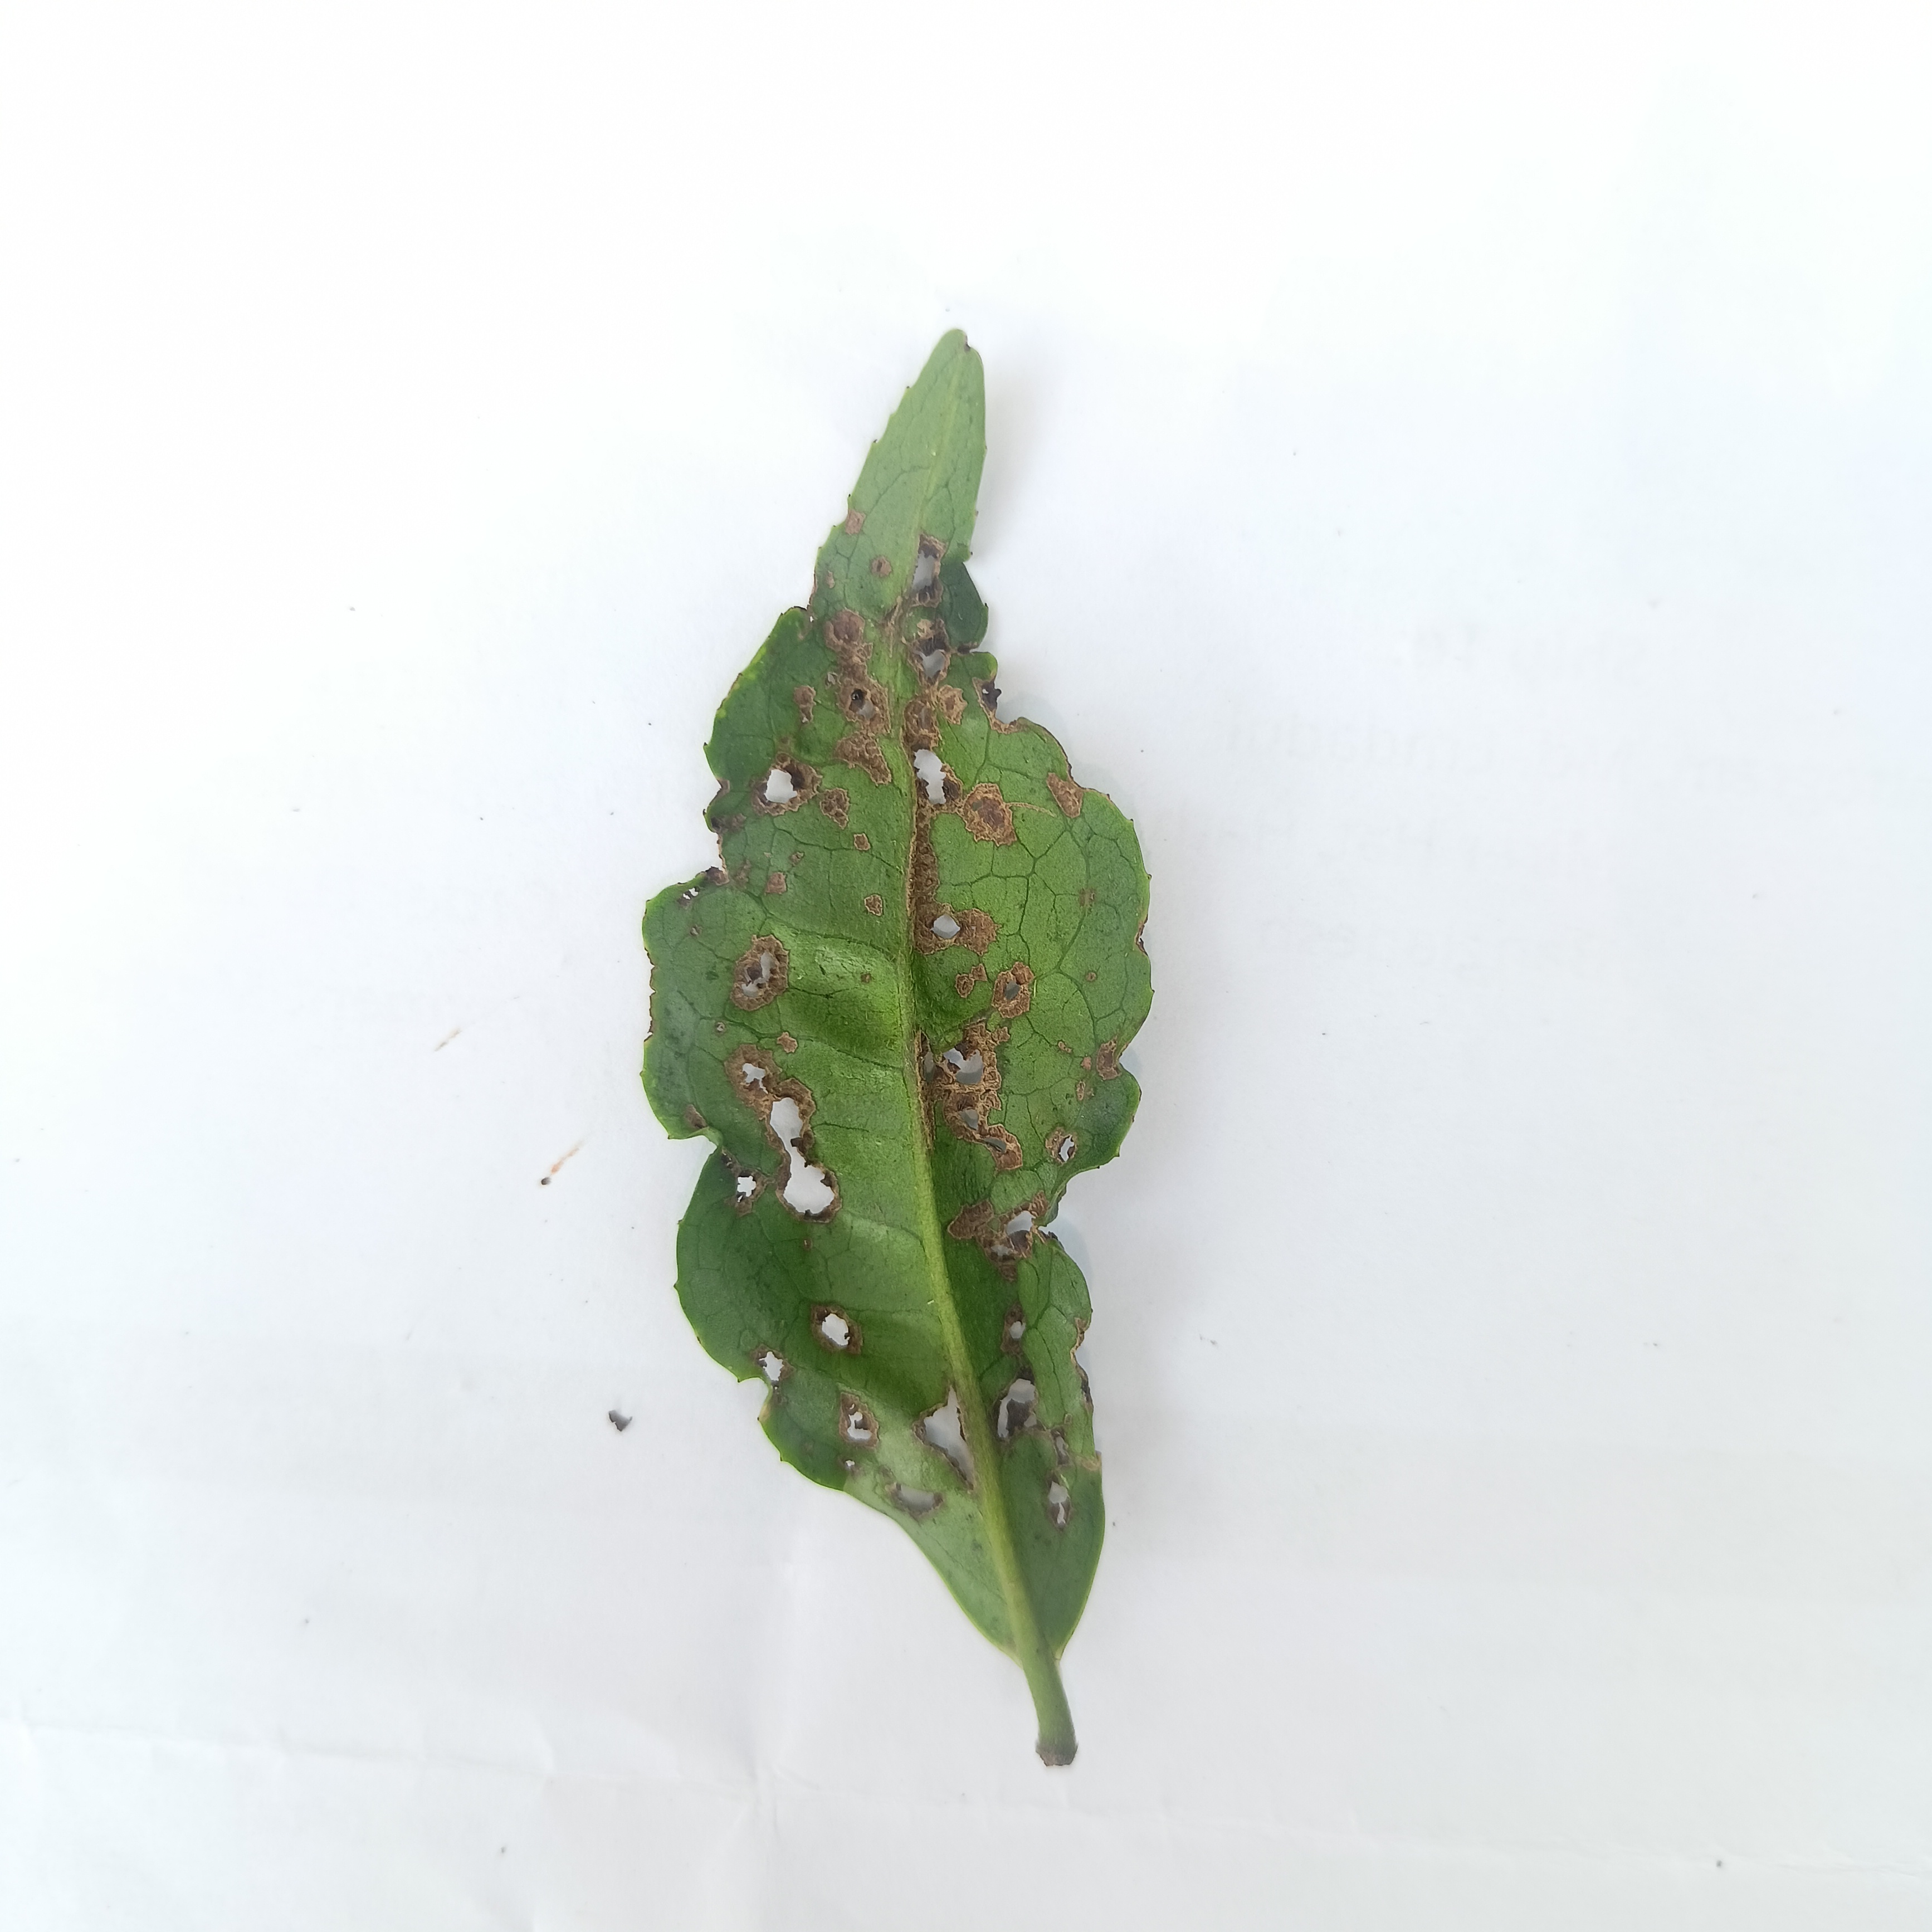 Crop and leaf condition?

tea, helopeltis
